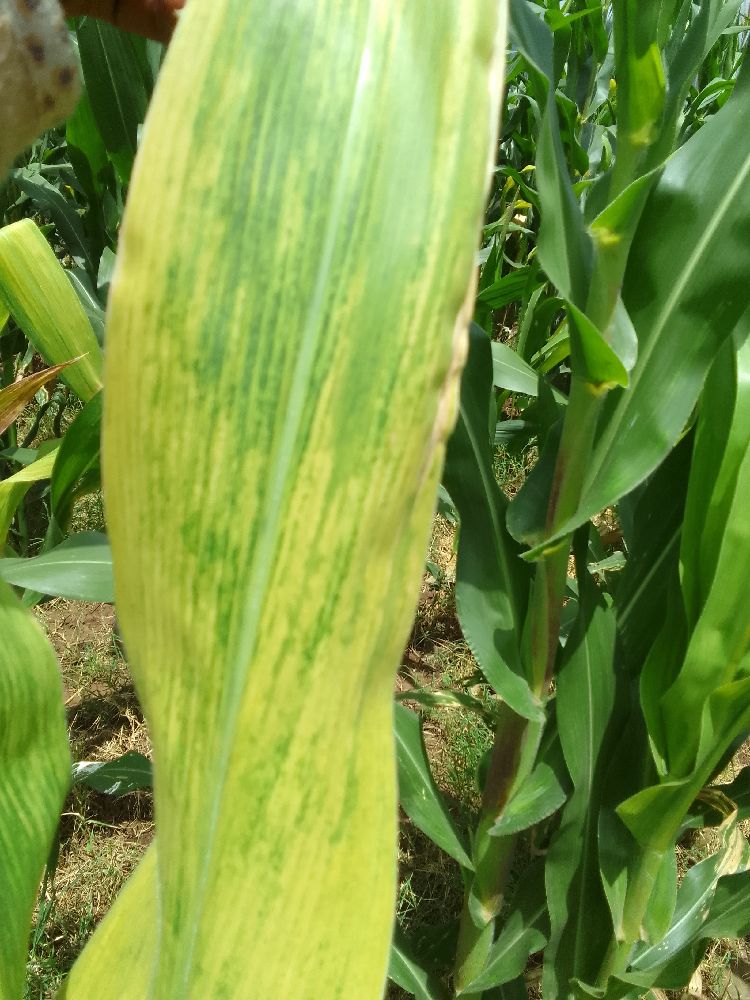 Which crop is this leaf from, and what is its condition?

maize, maize lethal necrosis
